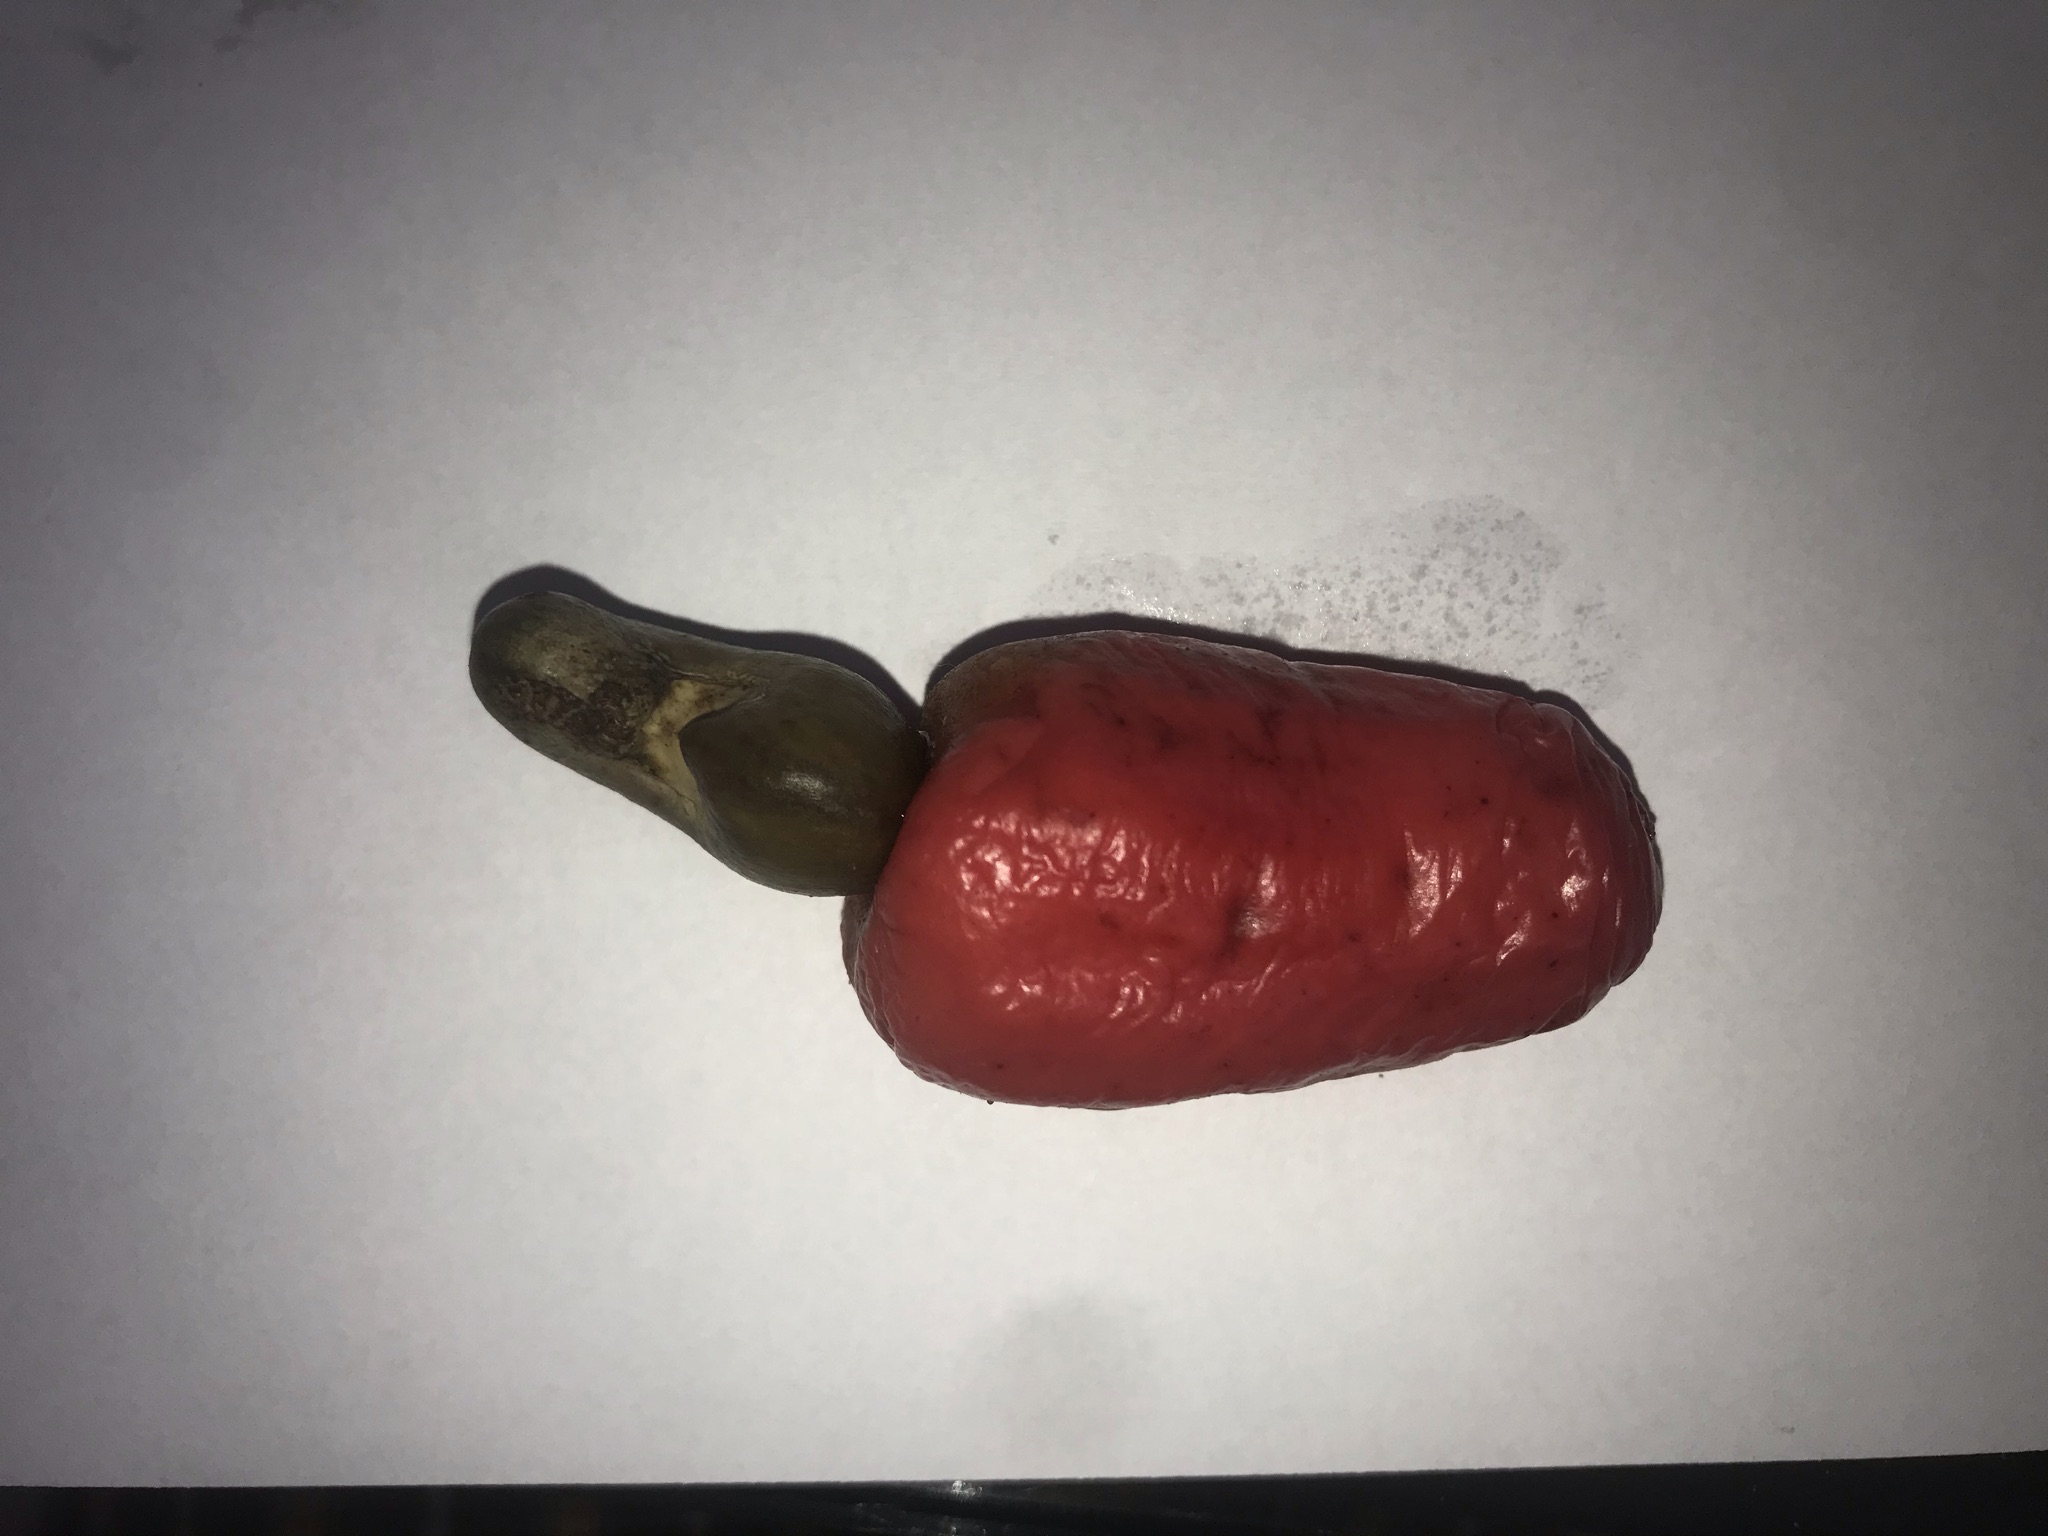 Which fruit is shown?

caju vermelho
